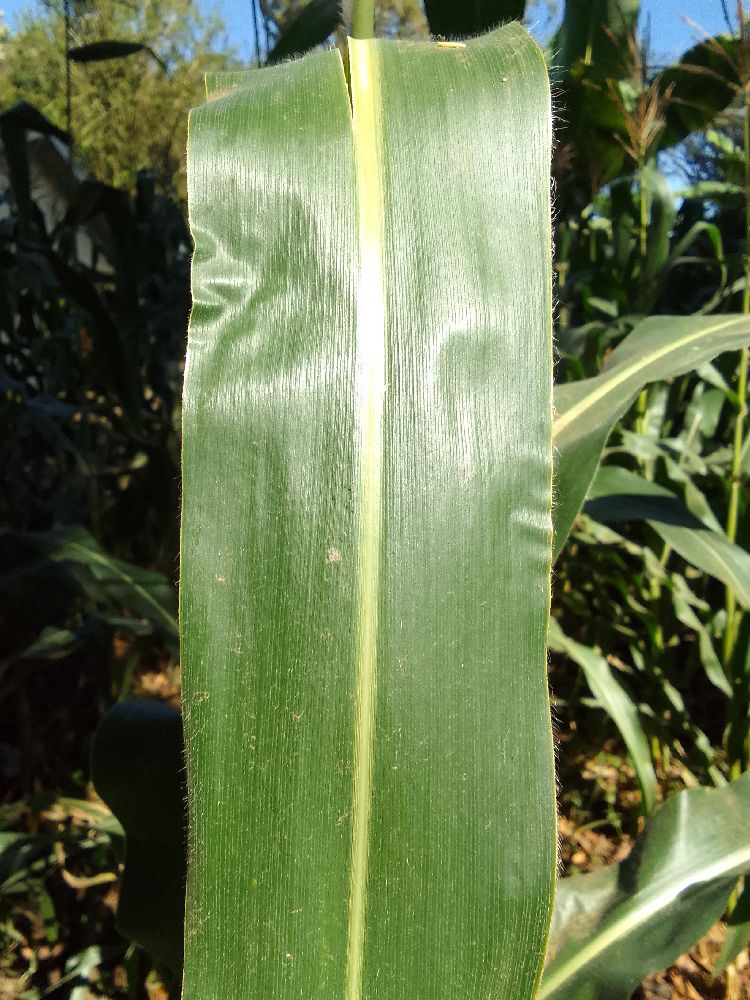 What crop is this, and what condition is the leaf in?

maize, healthy
